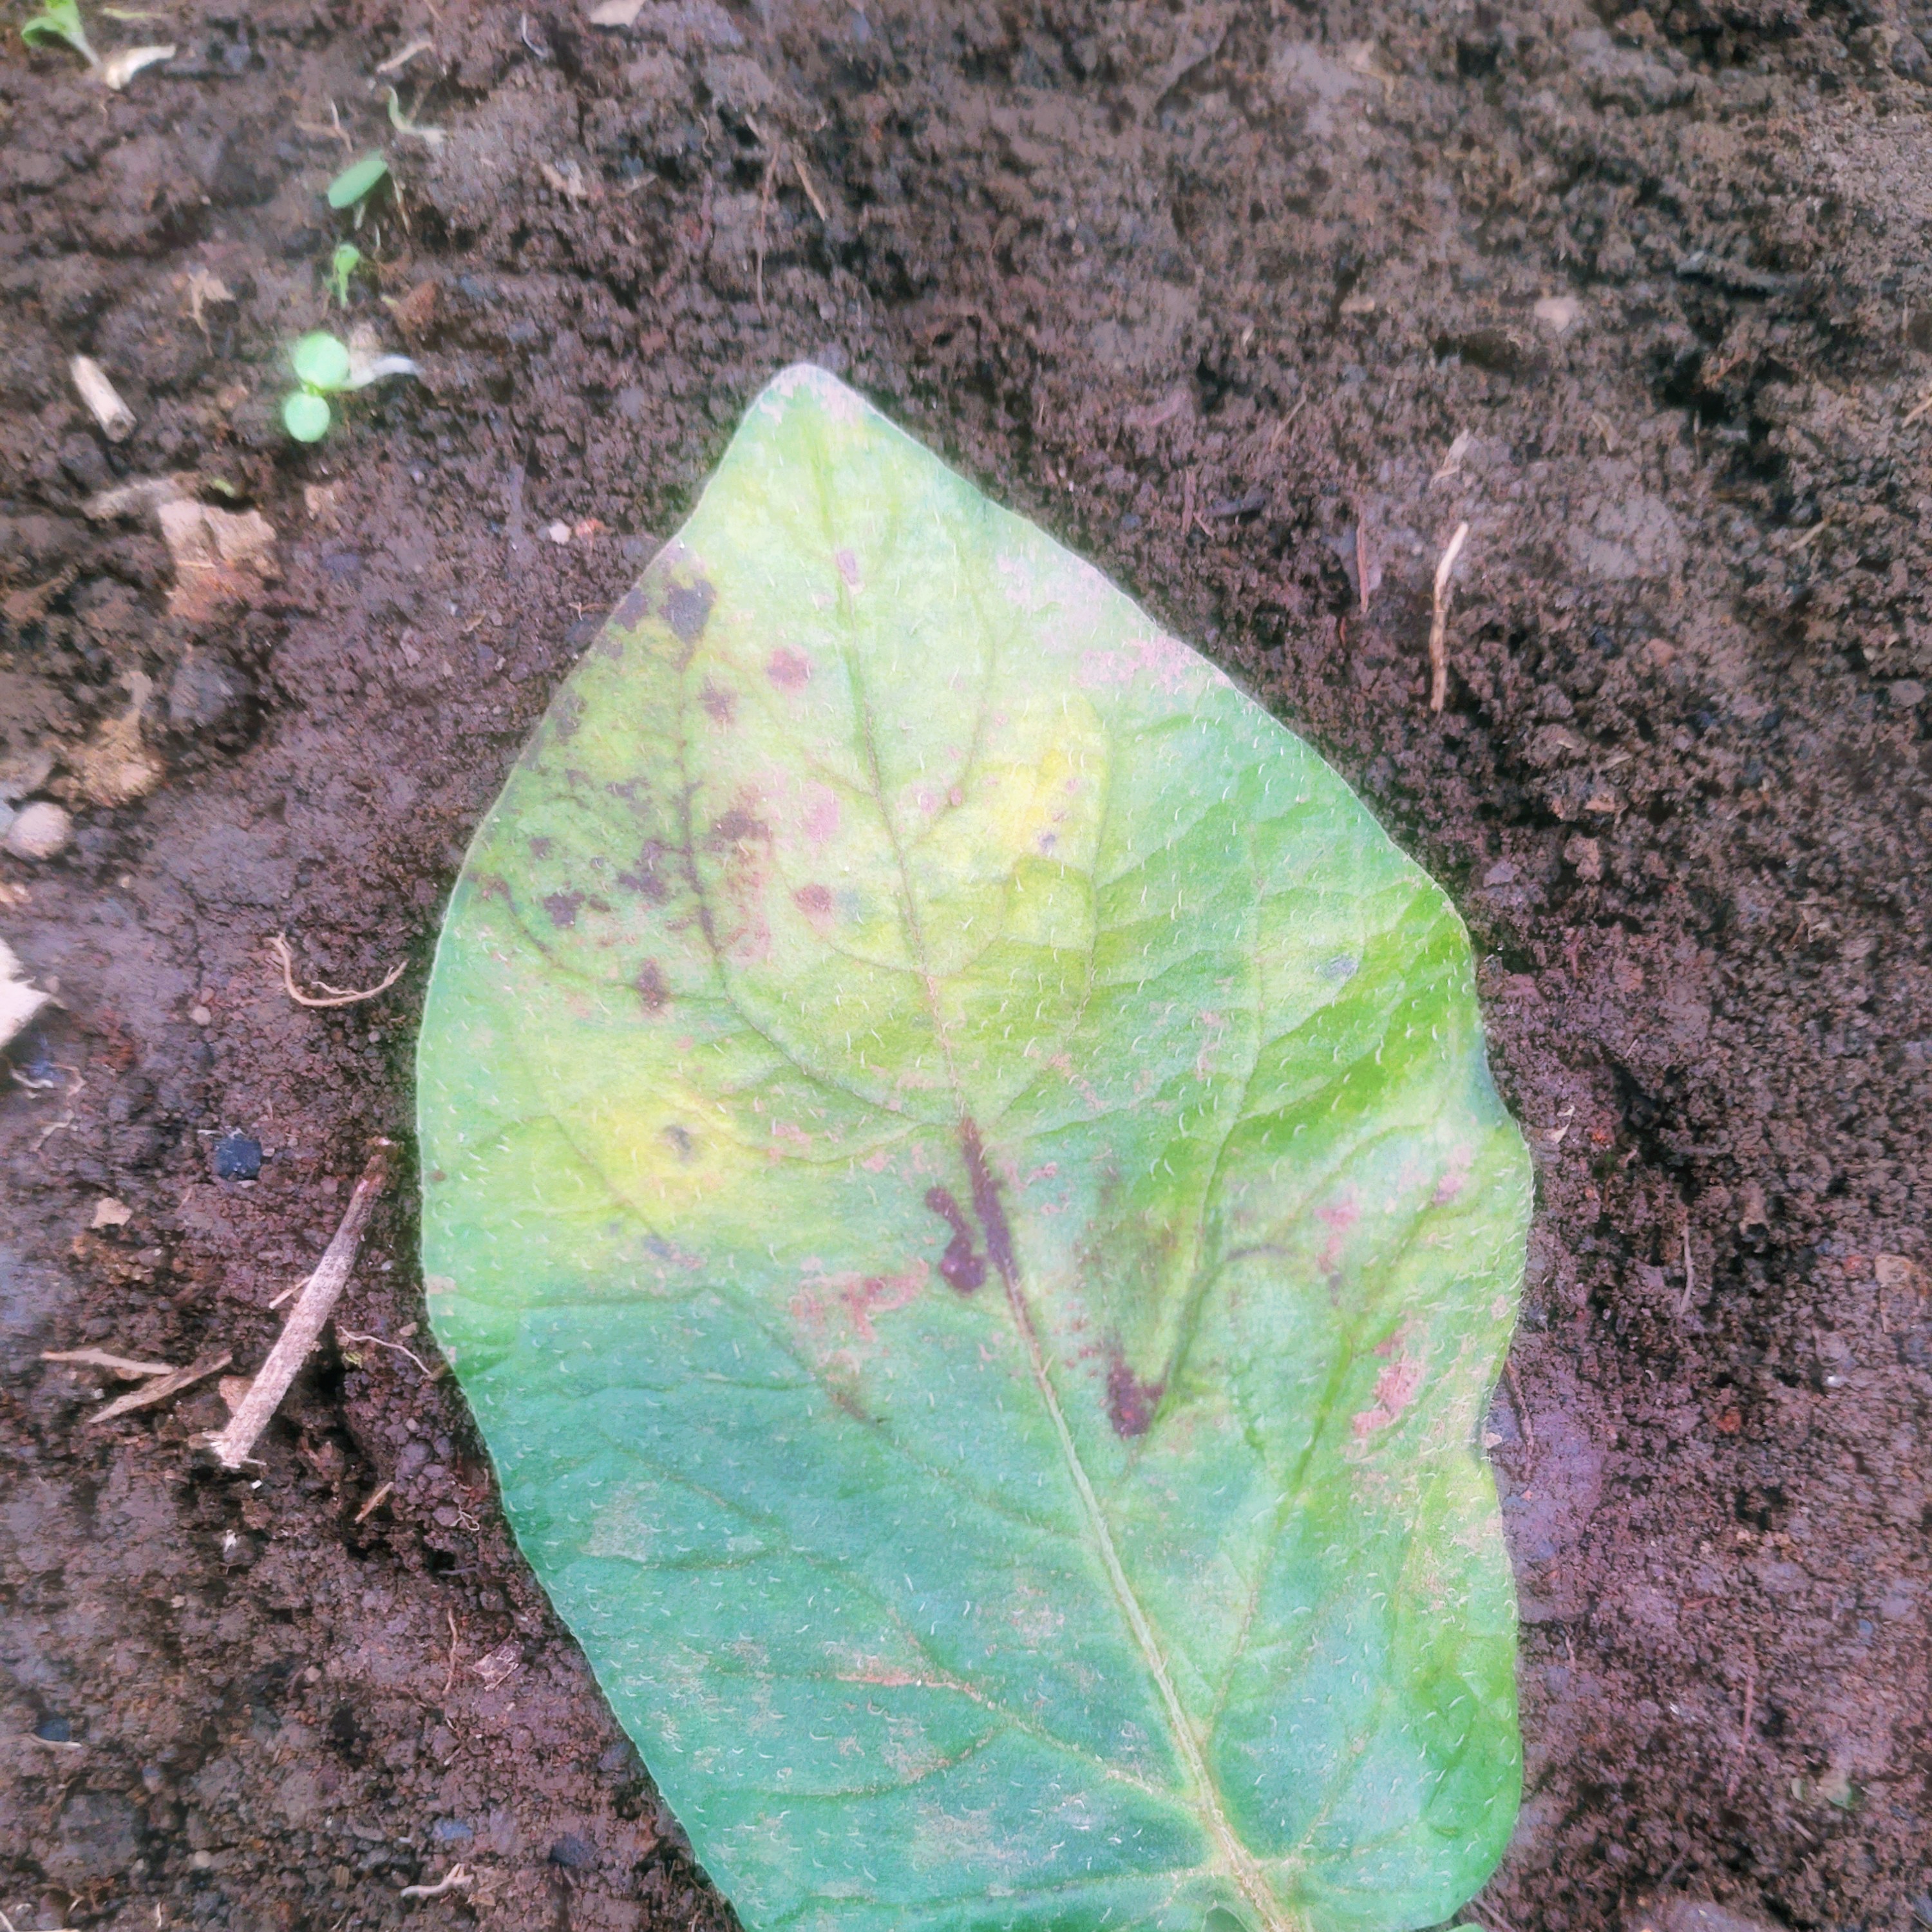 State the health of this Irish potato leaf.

late blight
